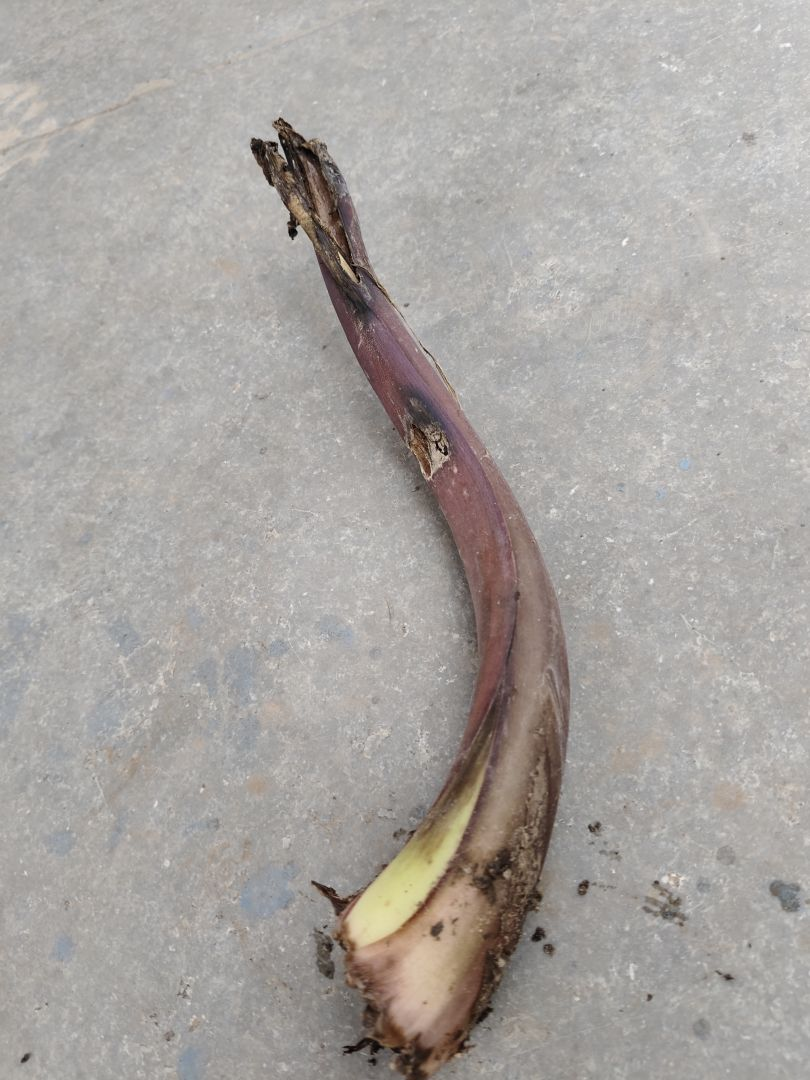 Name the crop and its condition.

taro, root rot
